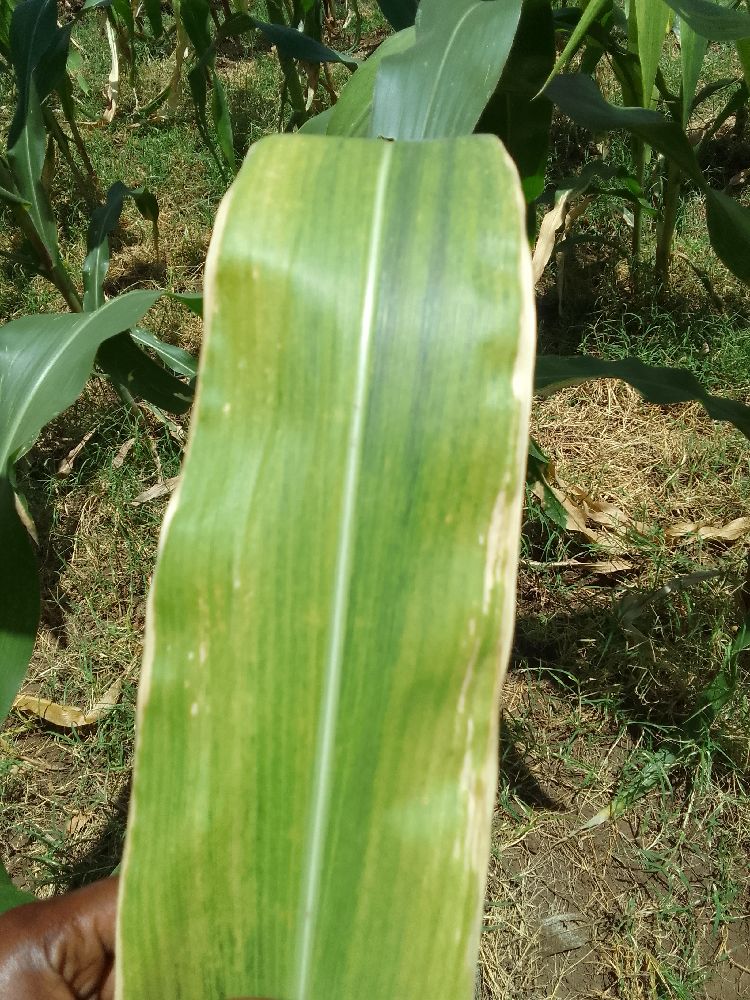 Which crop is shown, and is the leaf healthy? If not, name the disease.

maize, maize lethal necrosis
